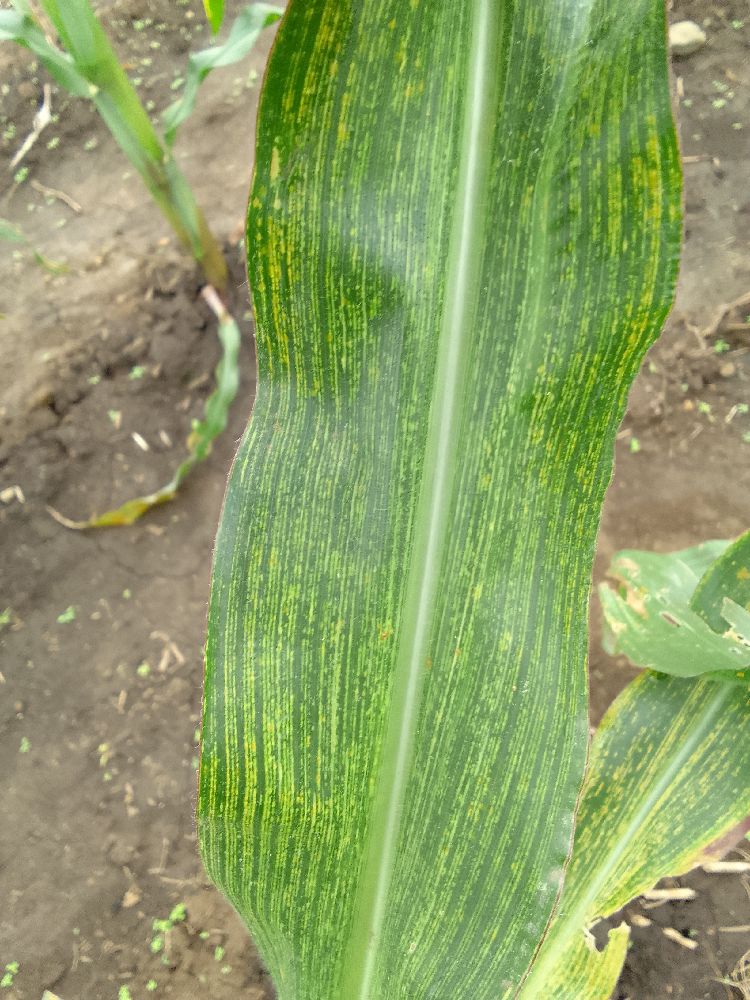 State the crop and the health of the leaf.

maize, maize streak virus
